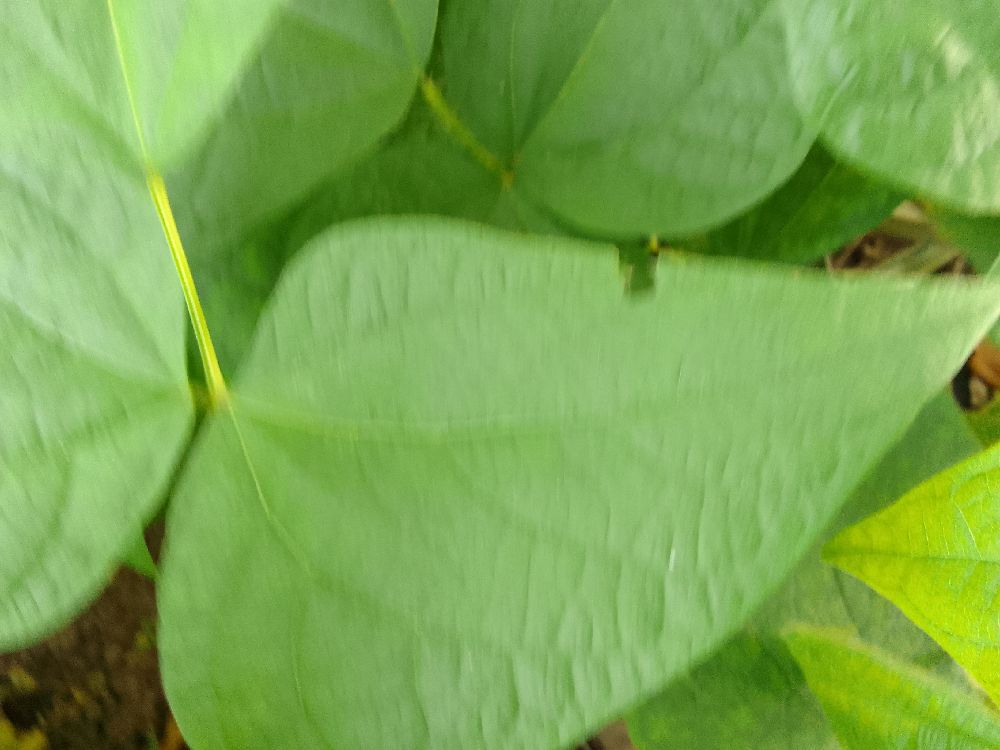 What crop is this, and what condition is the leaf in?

common bean, healthy
